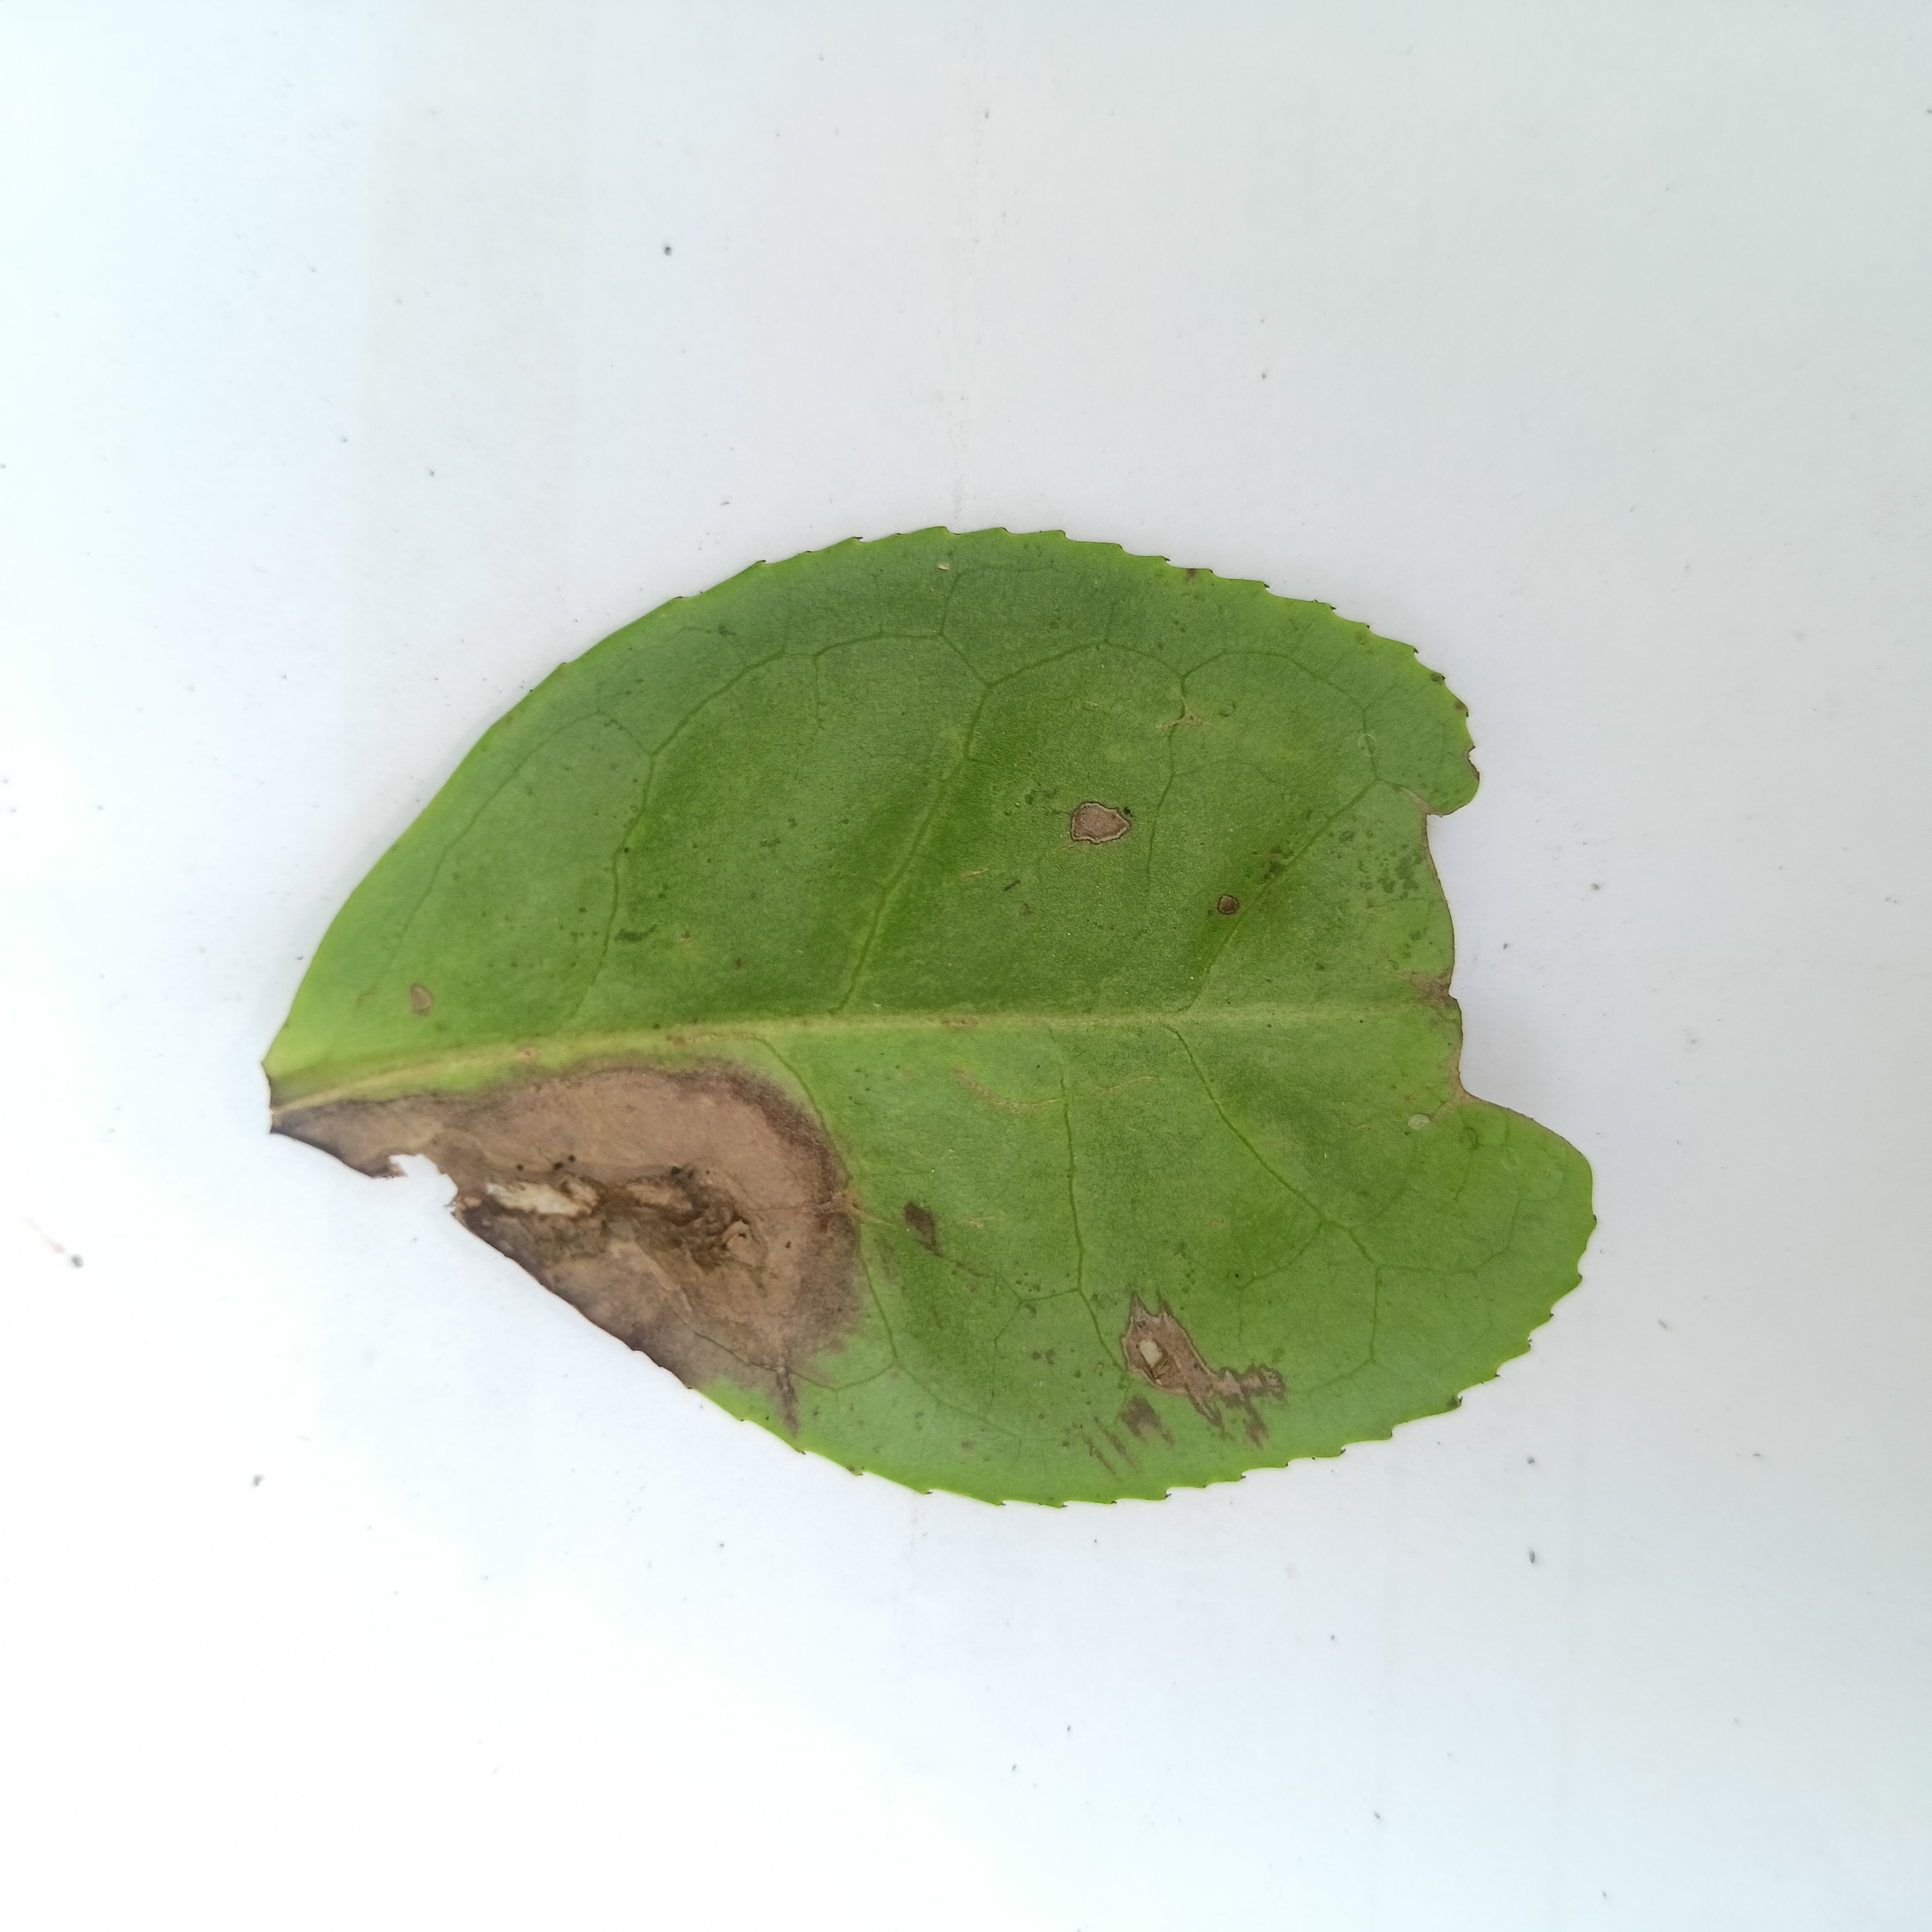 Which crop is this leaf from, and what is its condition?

tea, brown blight
